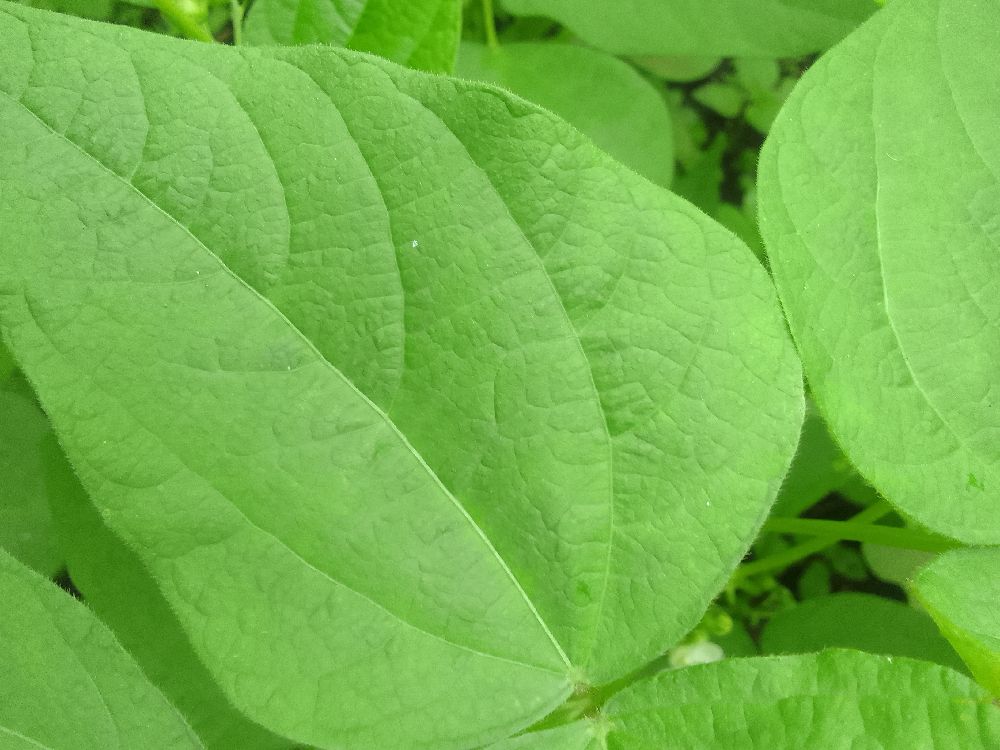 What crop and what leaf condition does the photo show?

common bean, healthy
